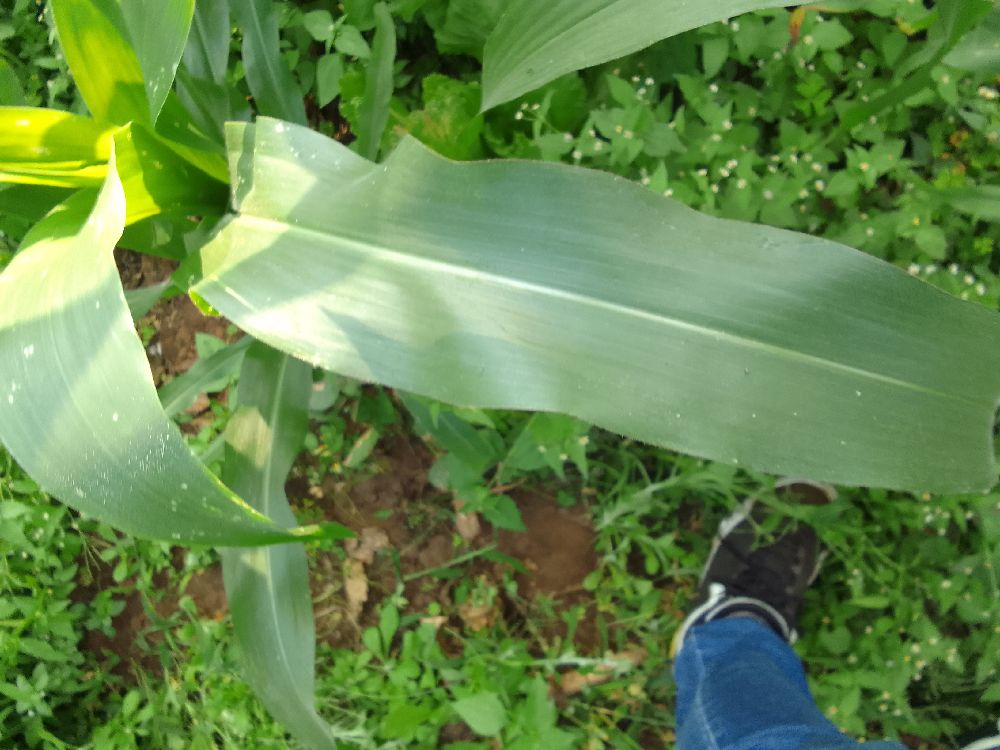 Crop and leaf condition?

maize, healthy
